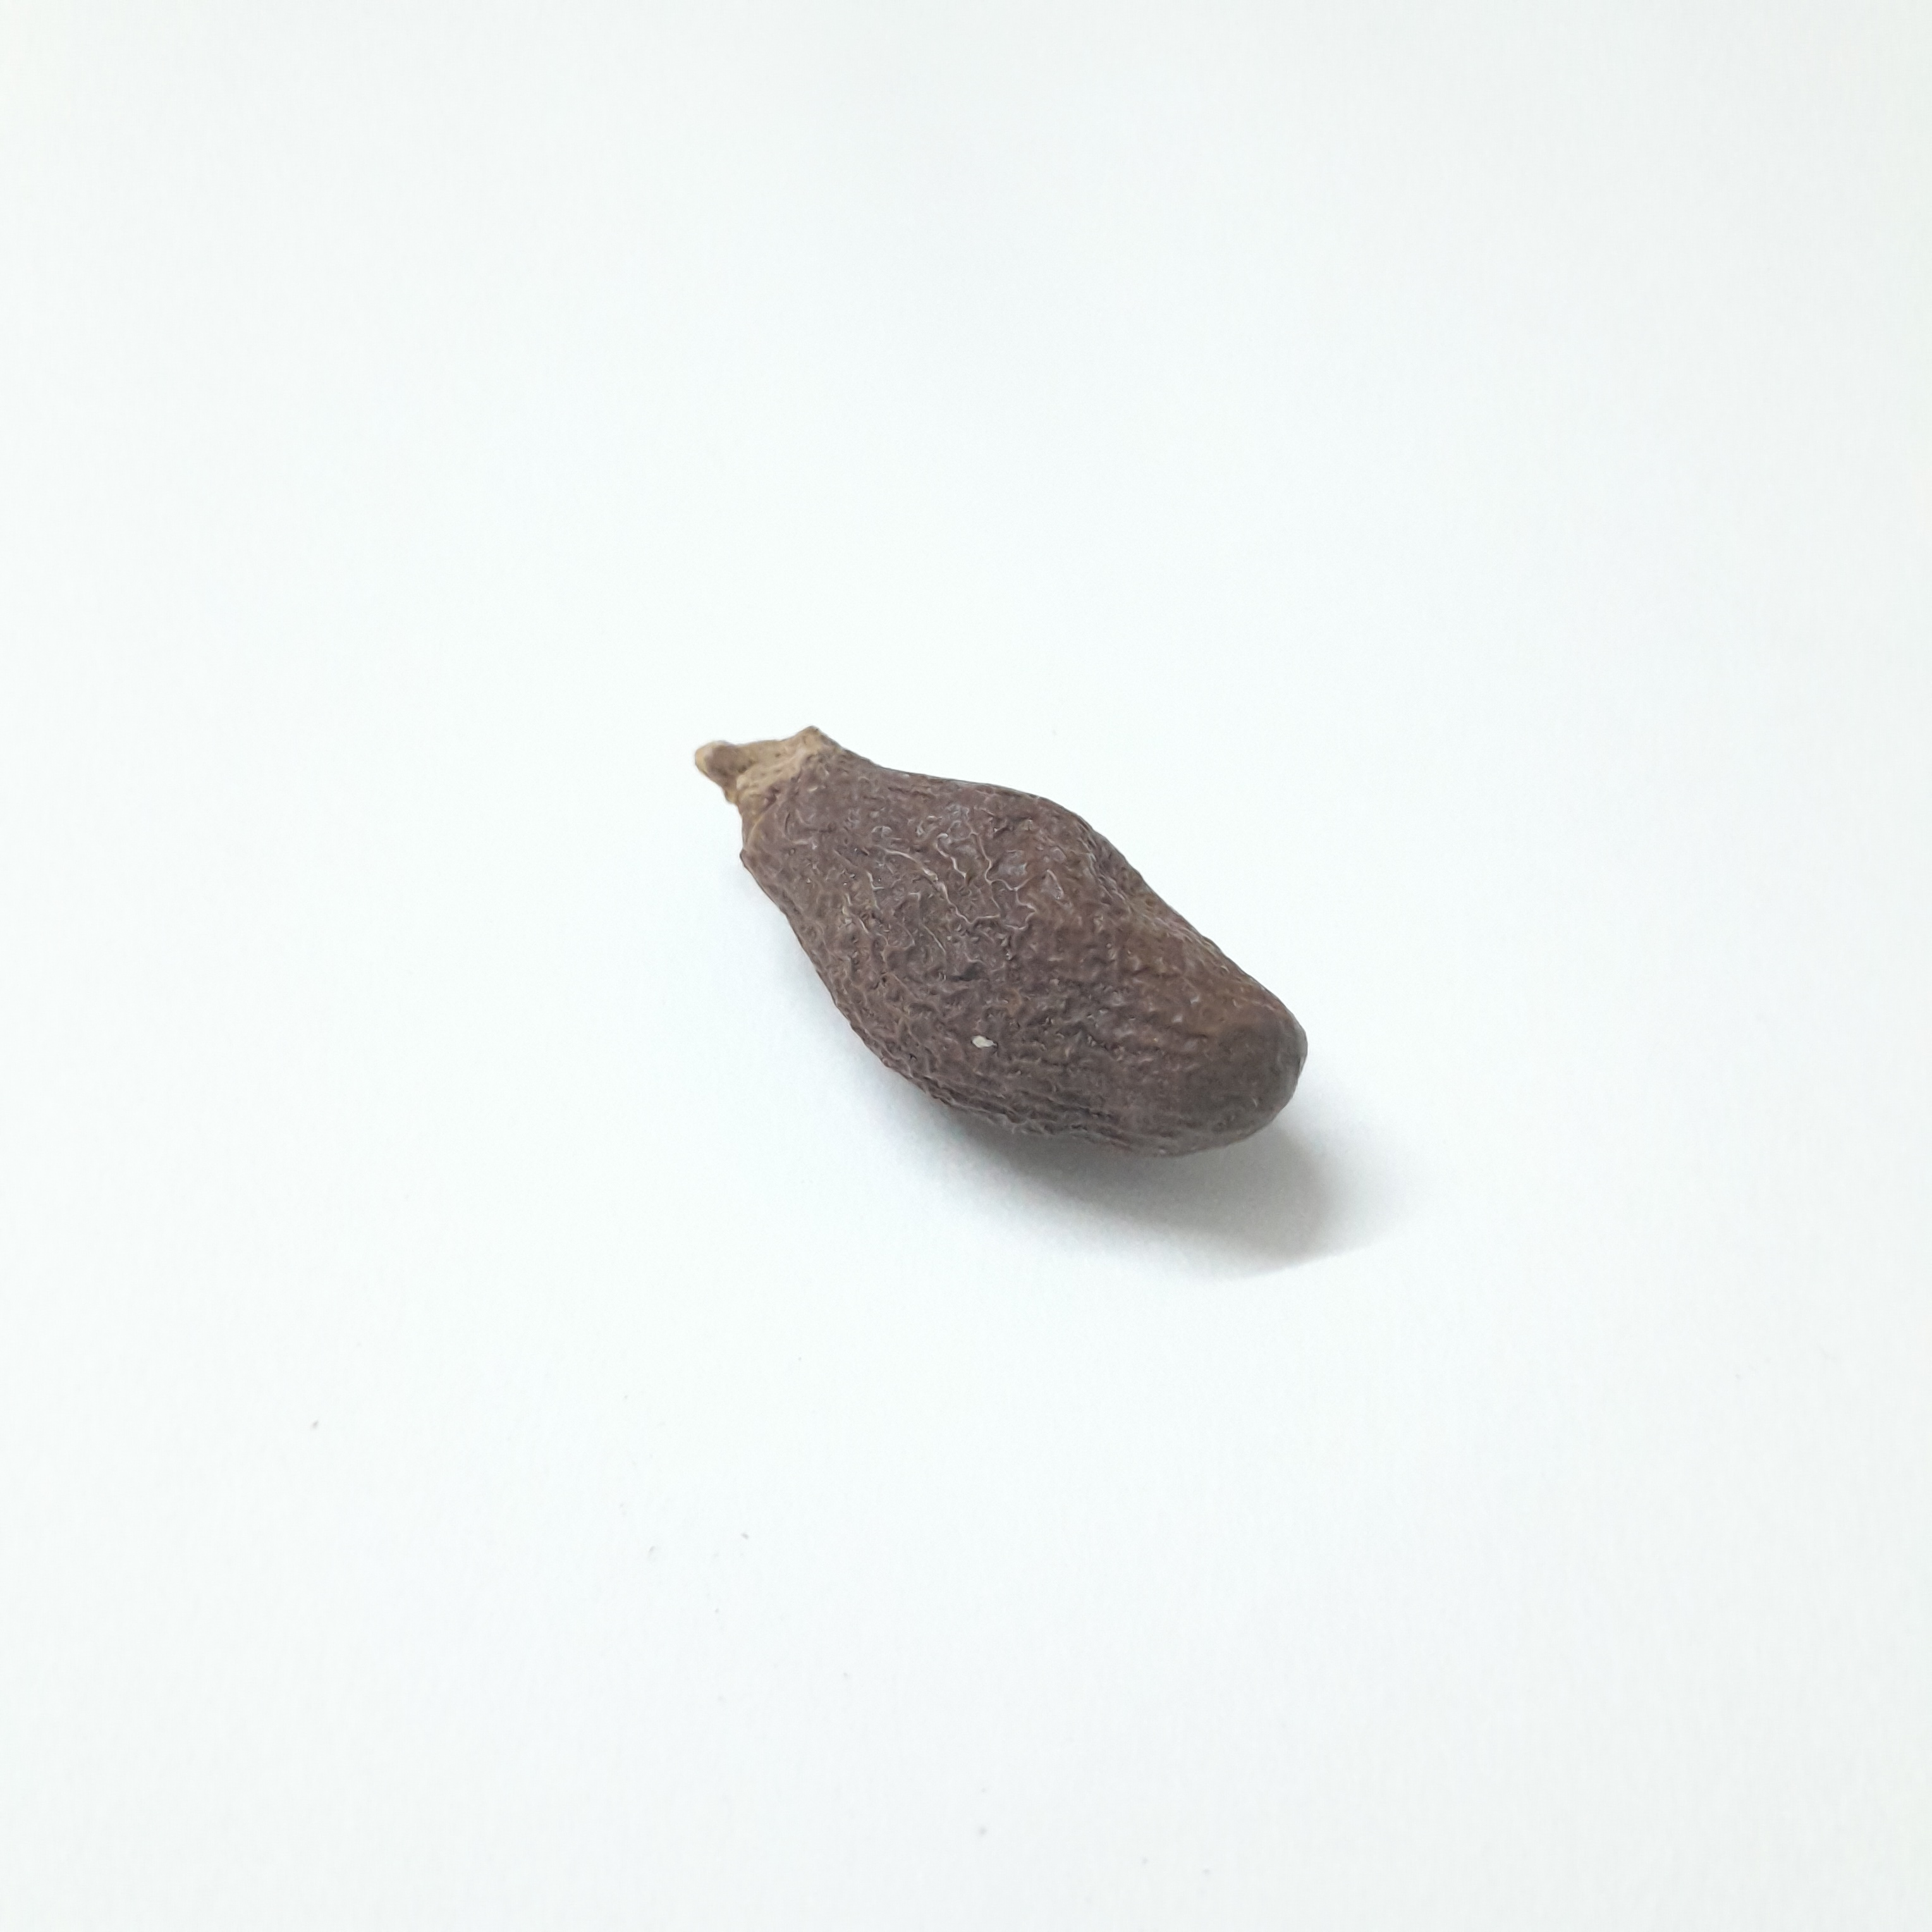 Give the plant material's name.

niranjanphal
